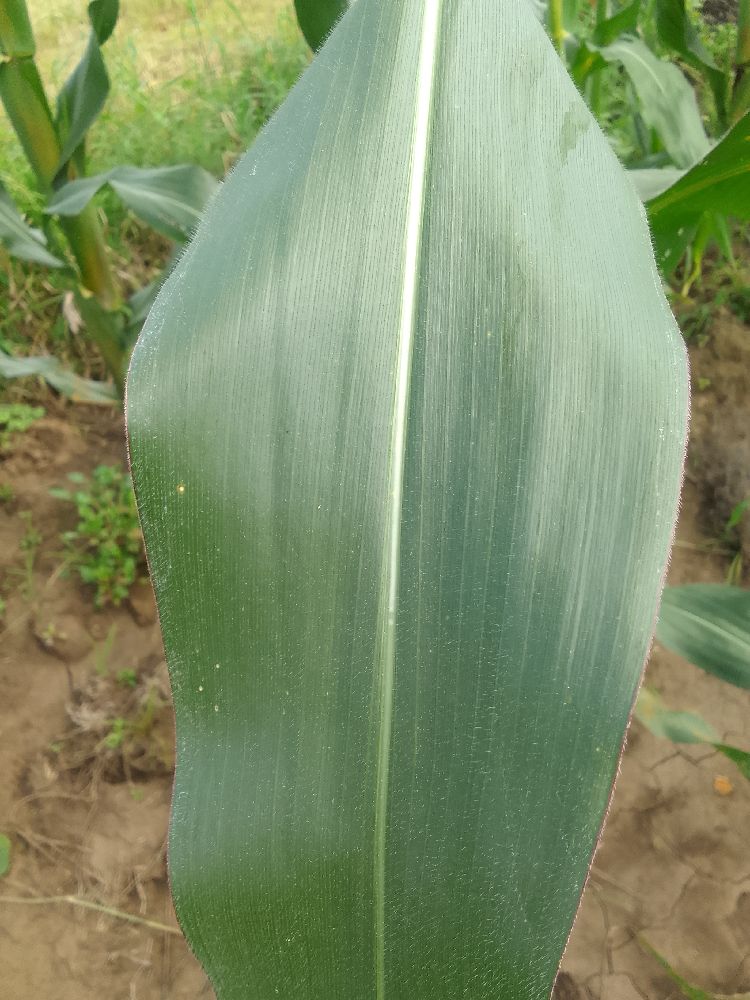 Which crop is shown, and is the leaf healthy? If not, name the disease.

maize, healthy
